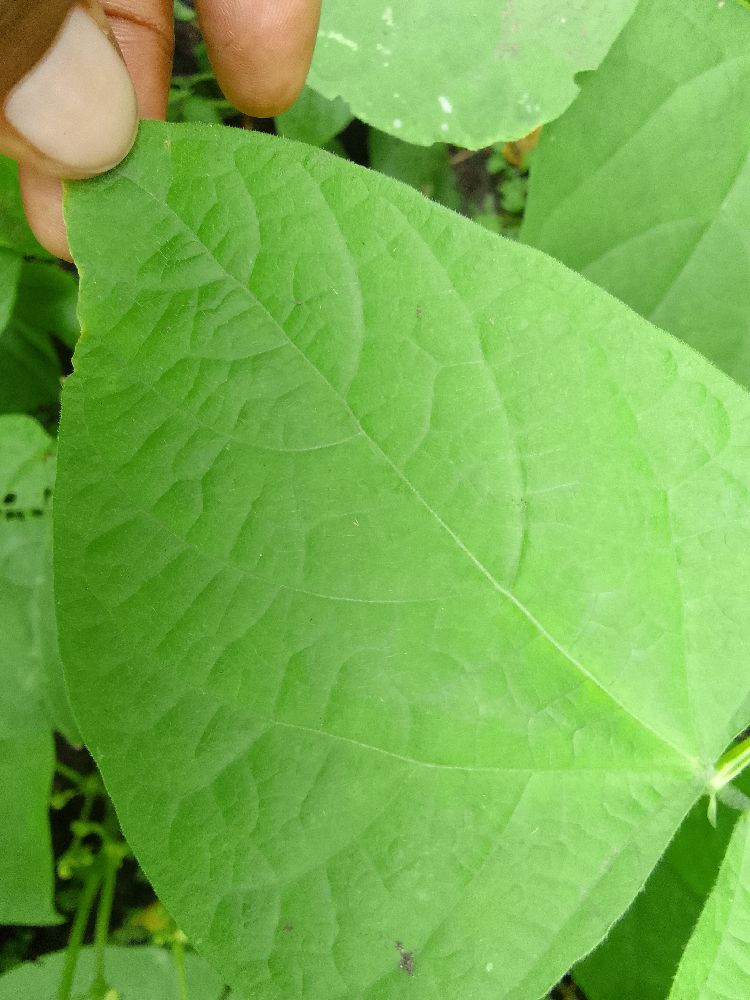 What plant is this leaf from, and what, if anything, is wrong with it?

common bean, healthy
